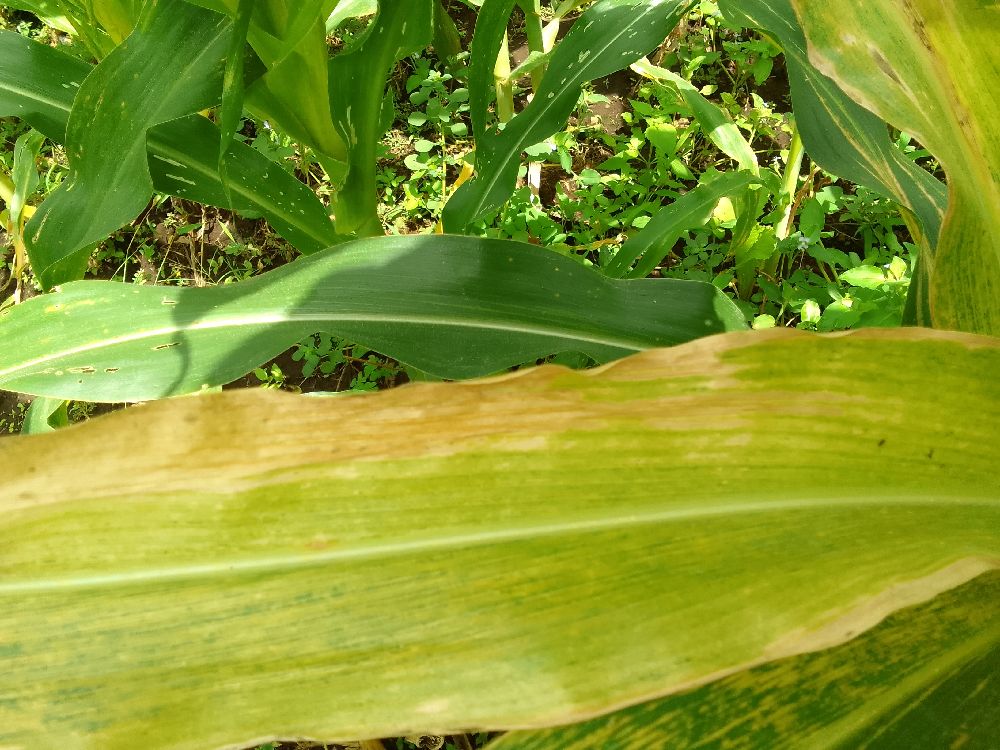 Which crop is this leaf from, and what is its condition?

maize, maize lethal necrosis
